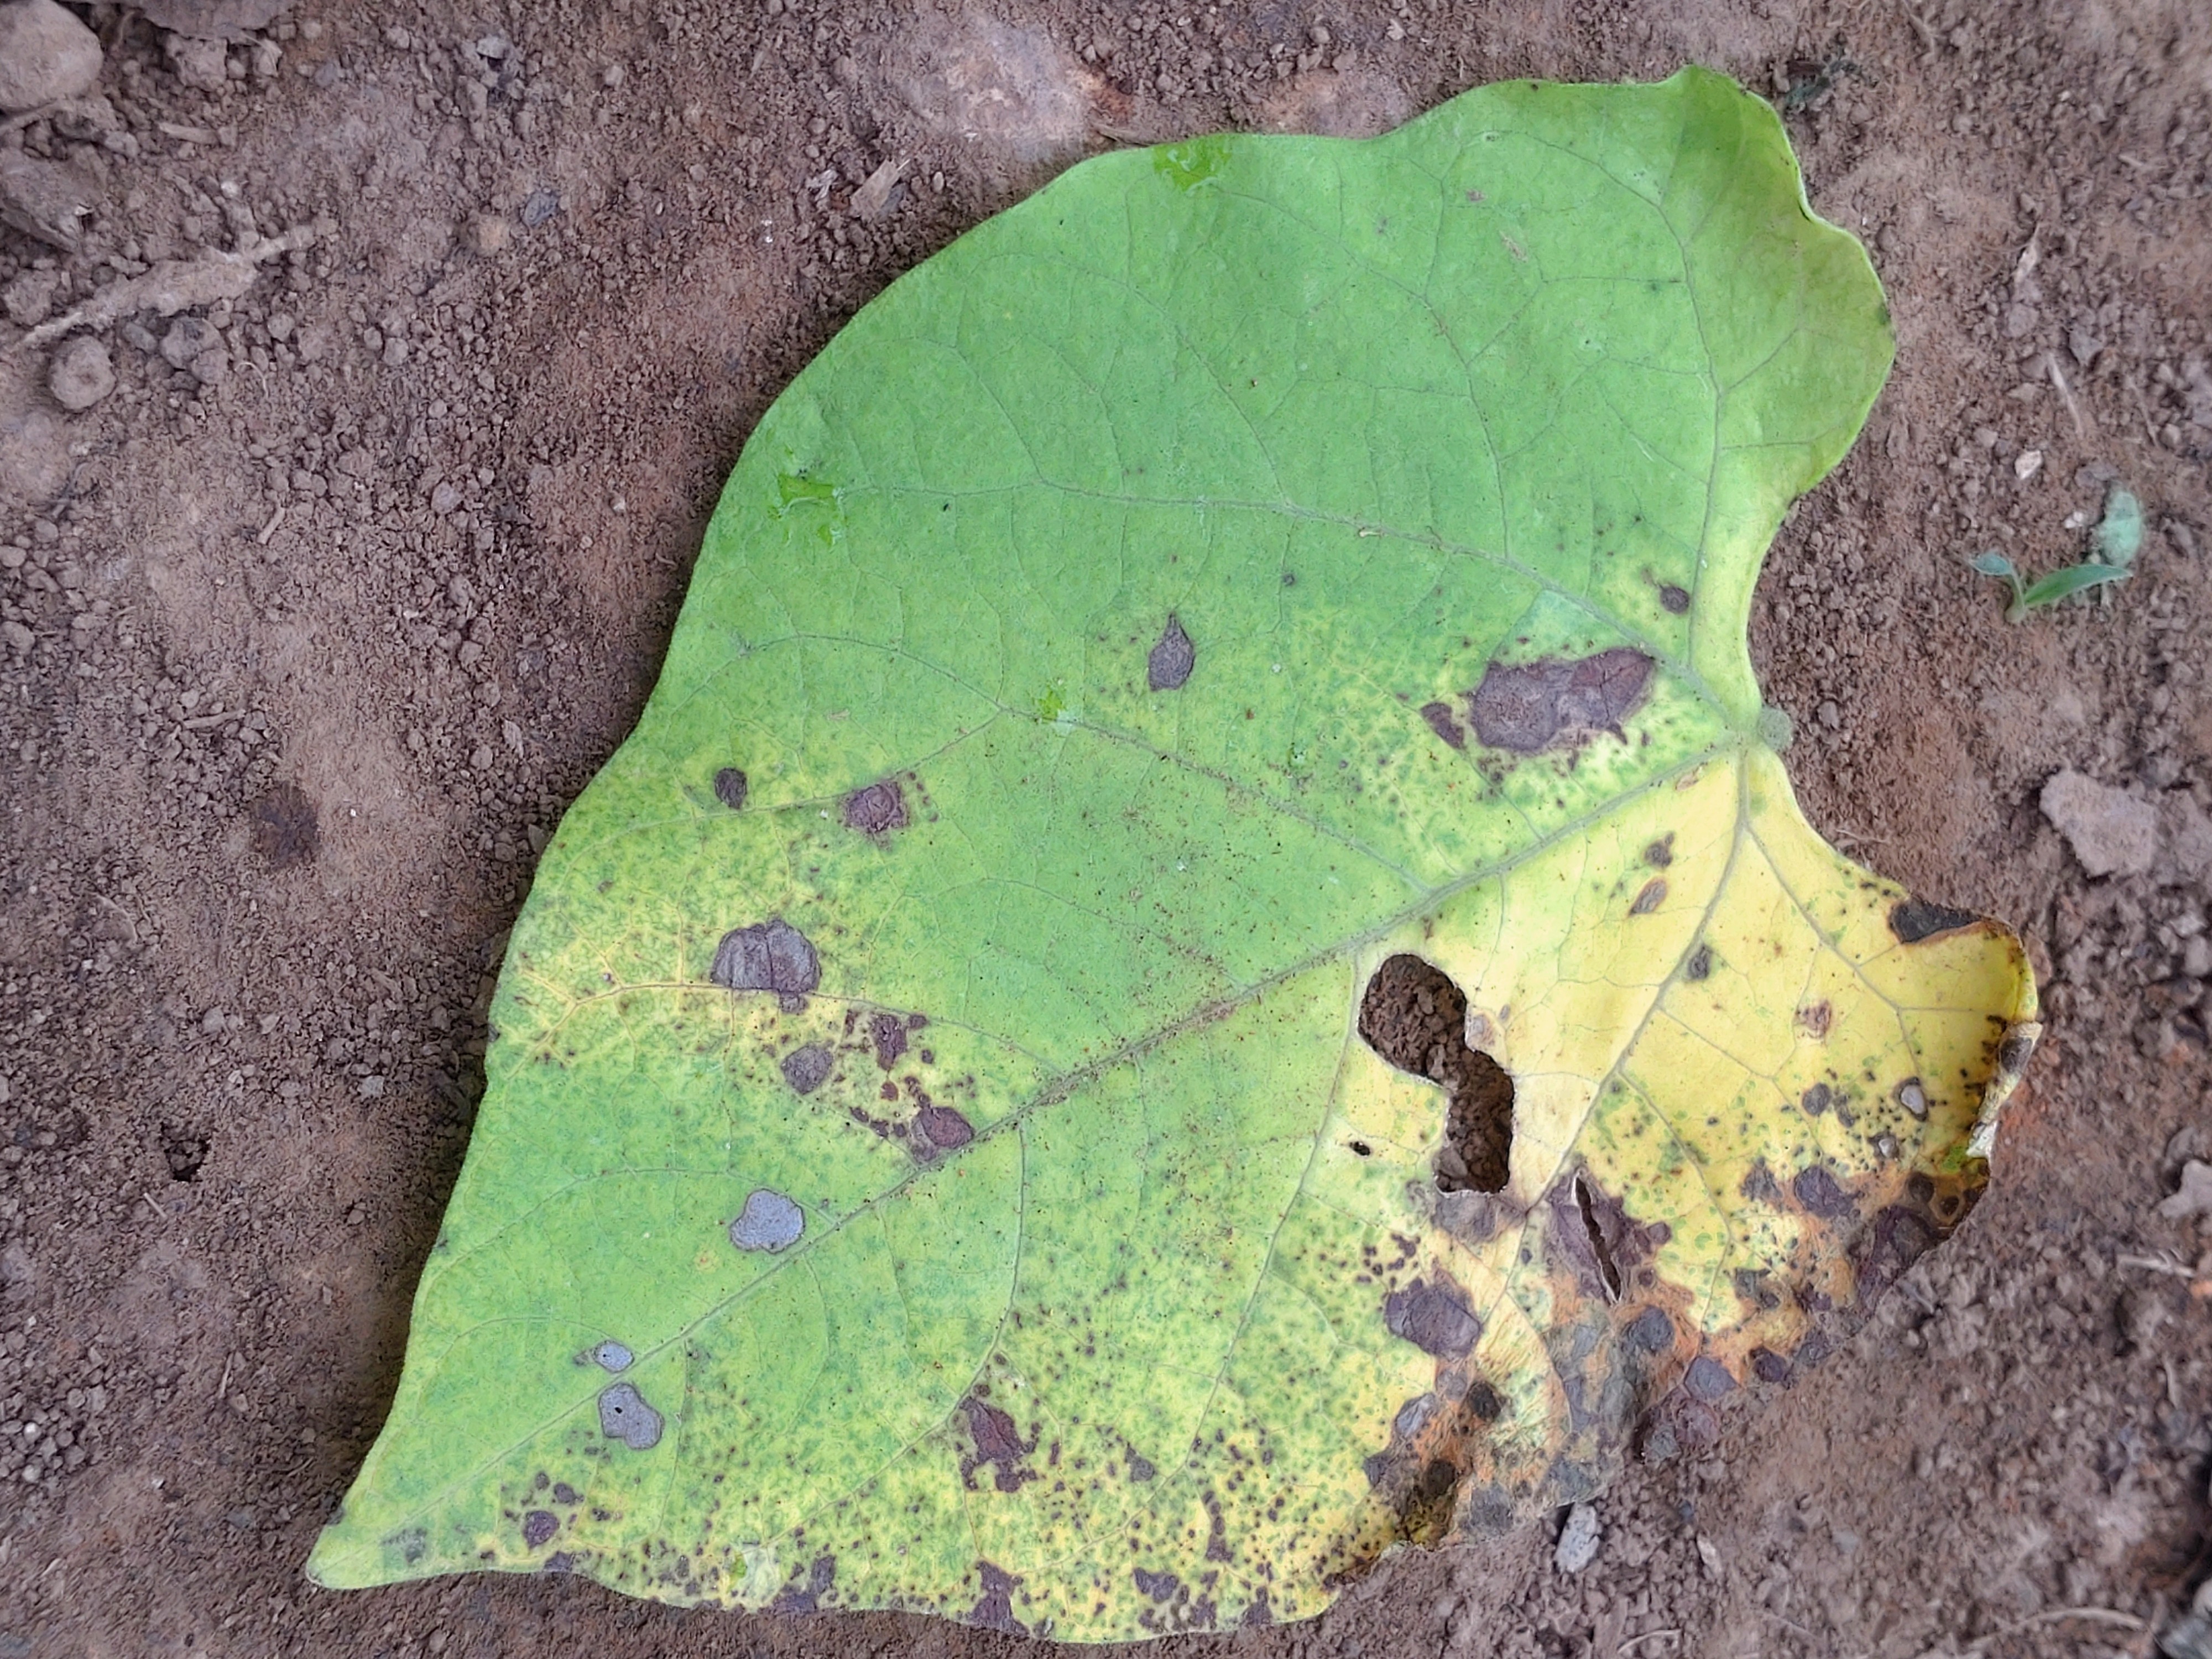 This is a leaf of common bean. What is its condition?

anthracnose
